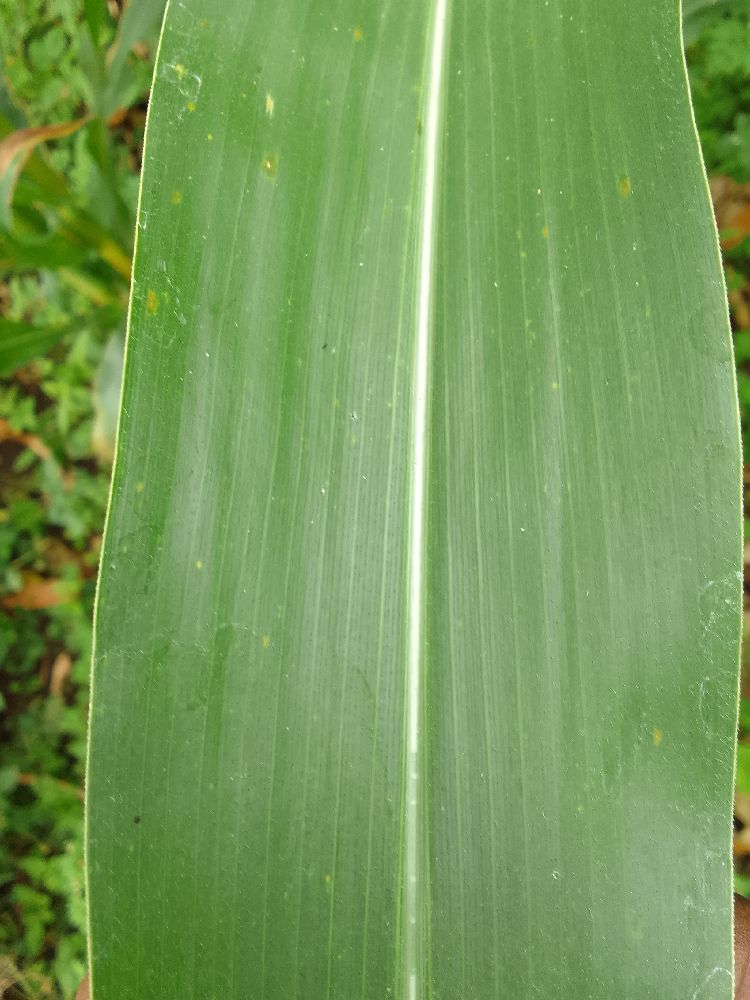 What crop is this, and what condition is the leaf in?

maize, healthy
